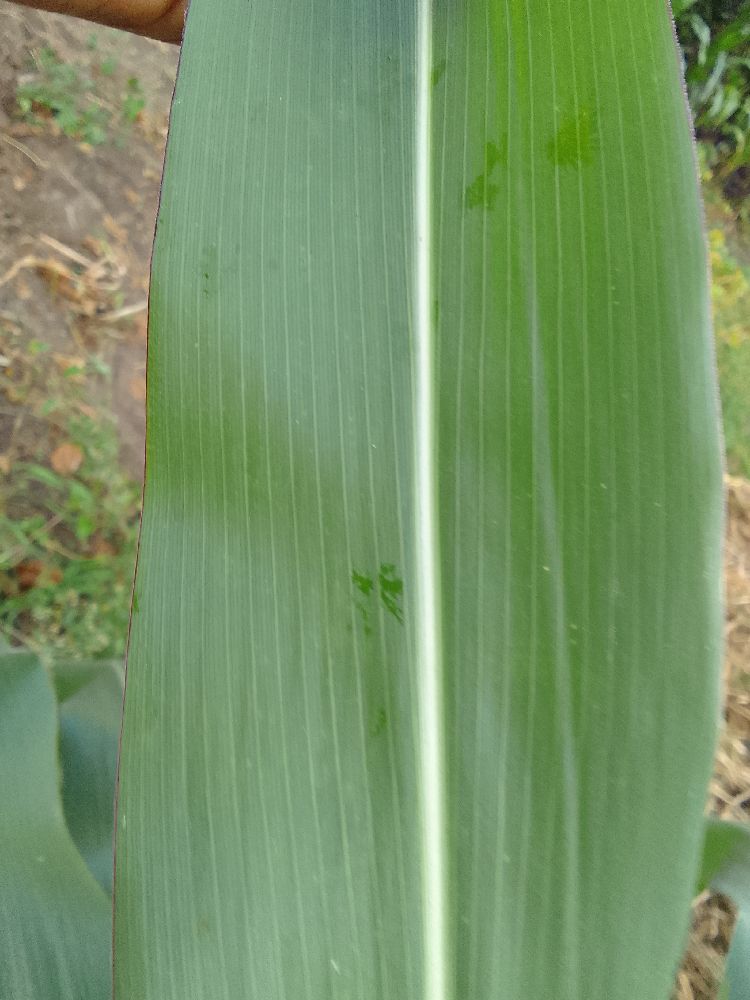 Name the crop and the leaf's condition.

maize, healthy
